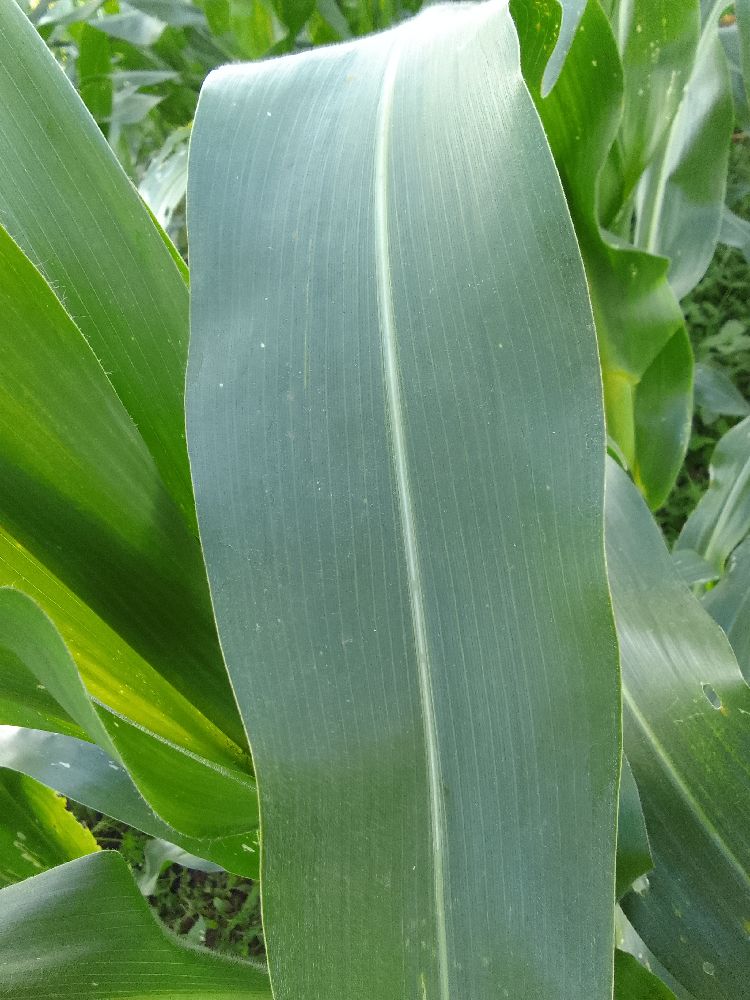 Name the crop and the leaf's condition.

maize, healthy
